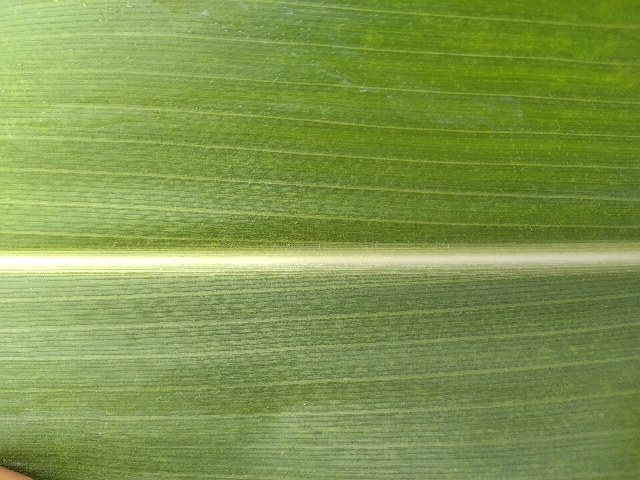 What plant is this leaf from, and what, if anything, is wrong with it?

maize, healthy
